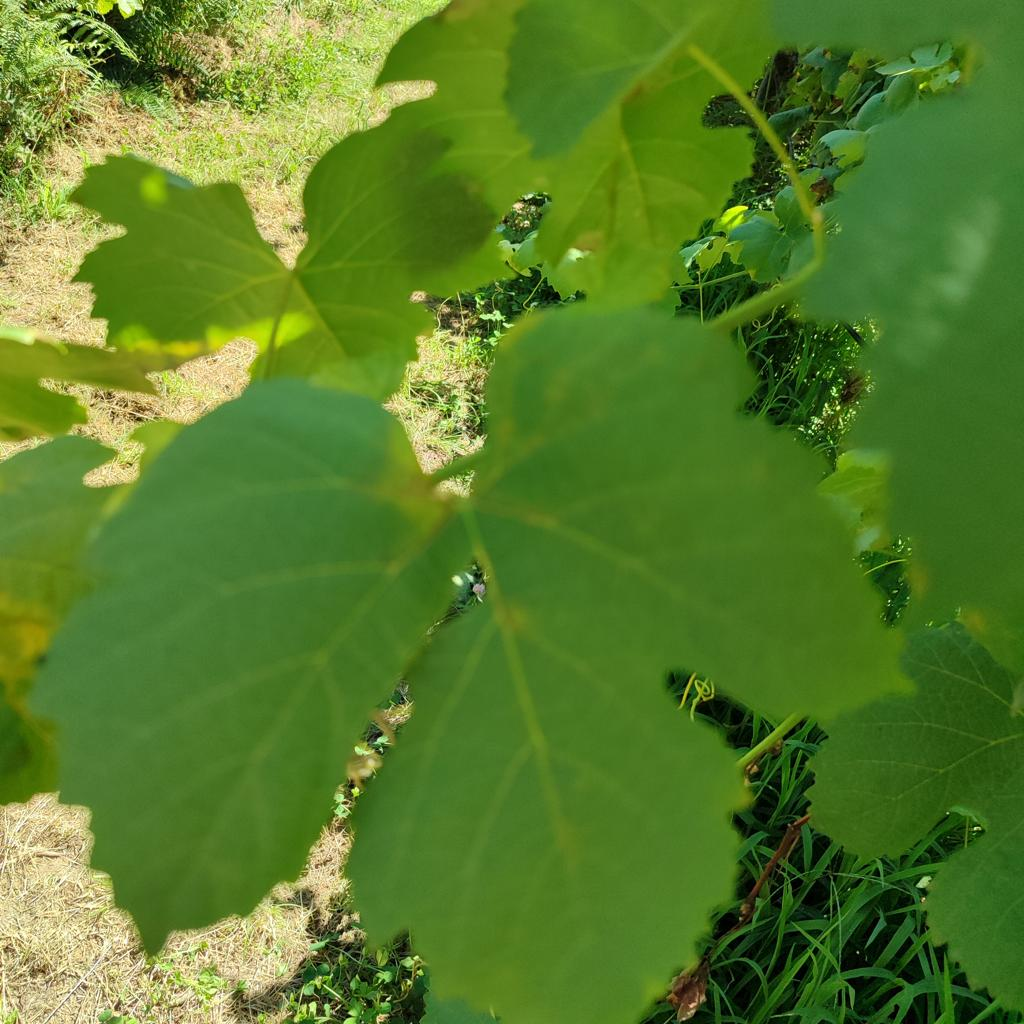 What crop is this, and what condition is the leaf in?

grapevine, downy mildew
